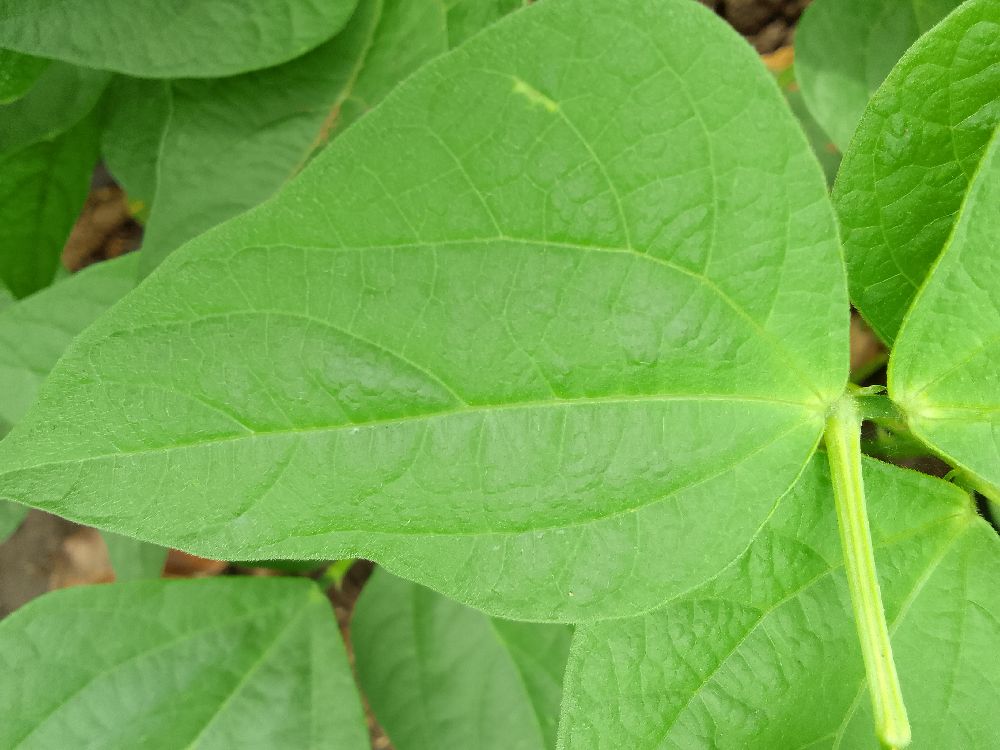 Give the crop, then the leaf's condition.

common bean, healthy
